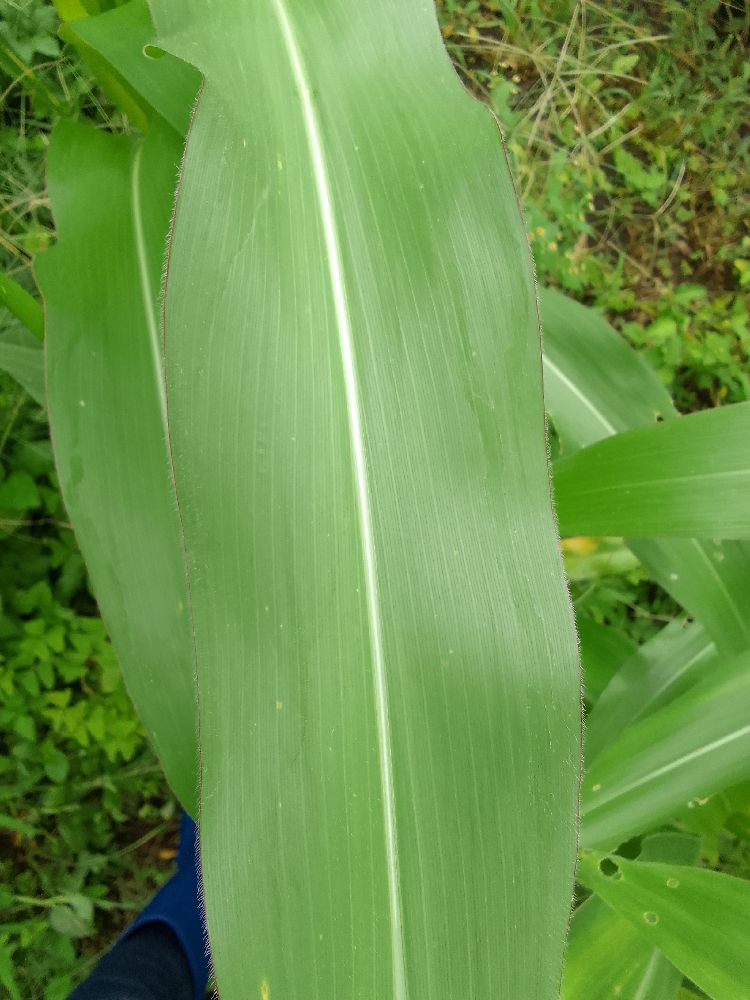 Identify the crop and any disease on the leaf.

maize, healthy
